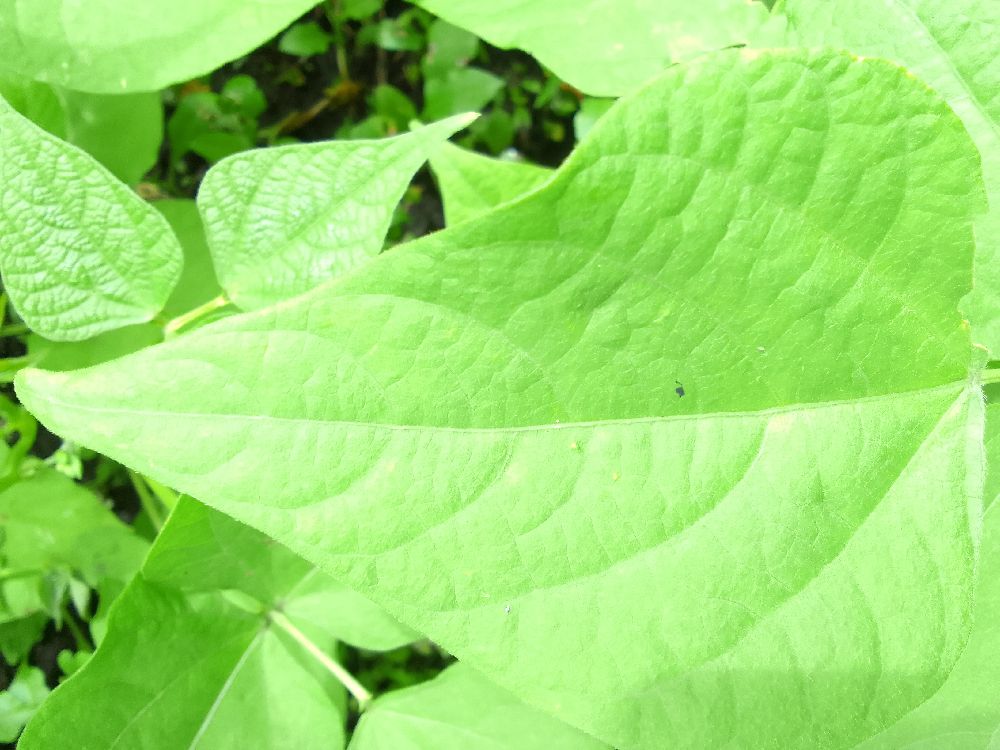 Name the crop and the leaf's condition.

common bean, healthy
